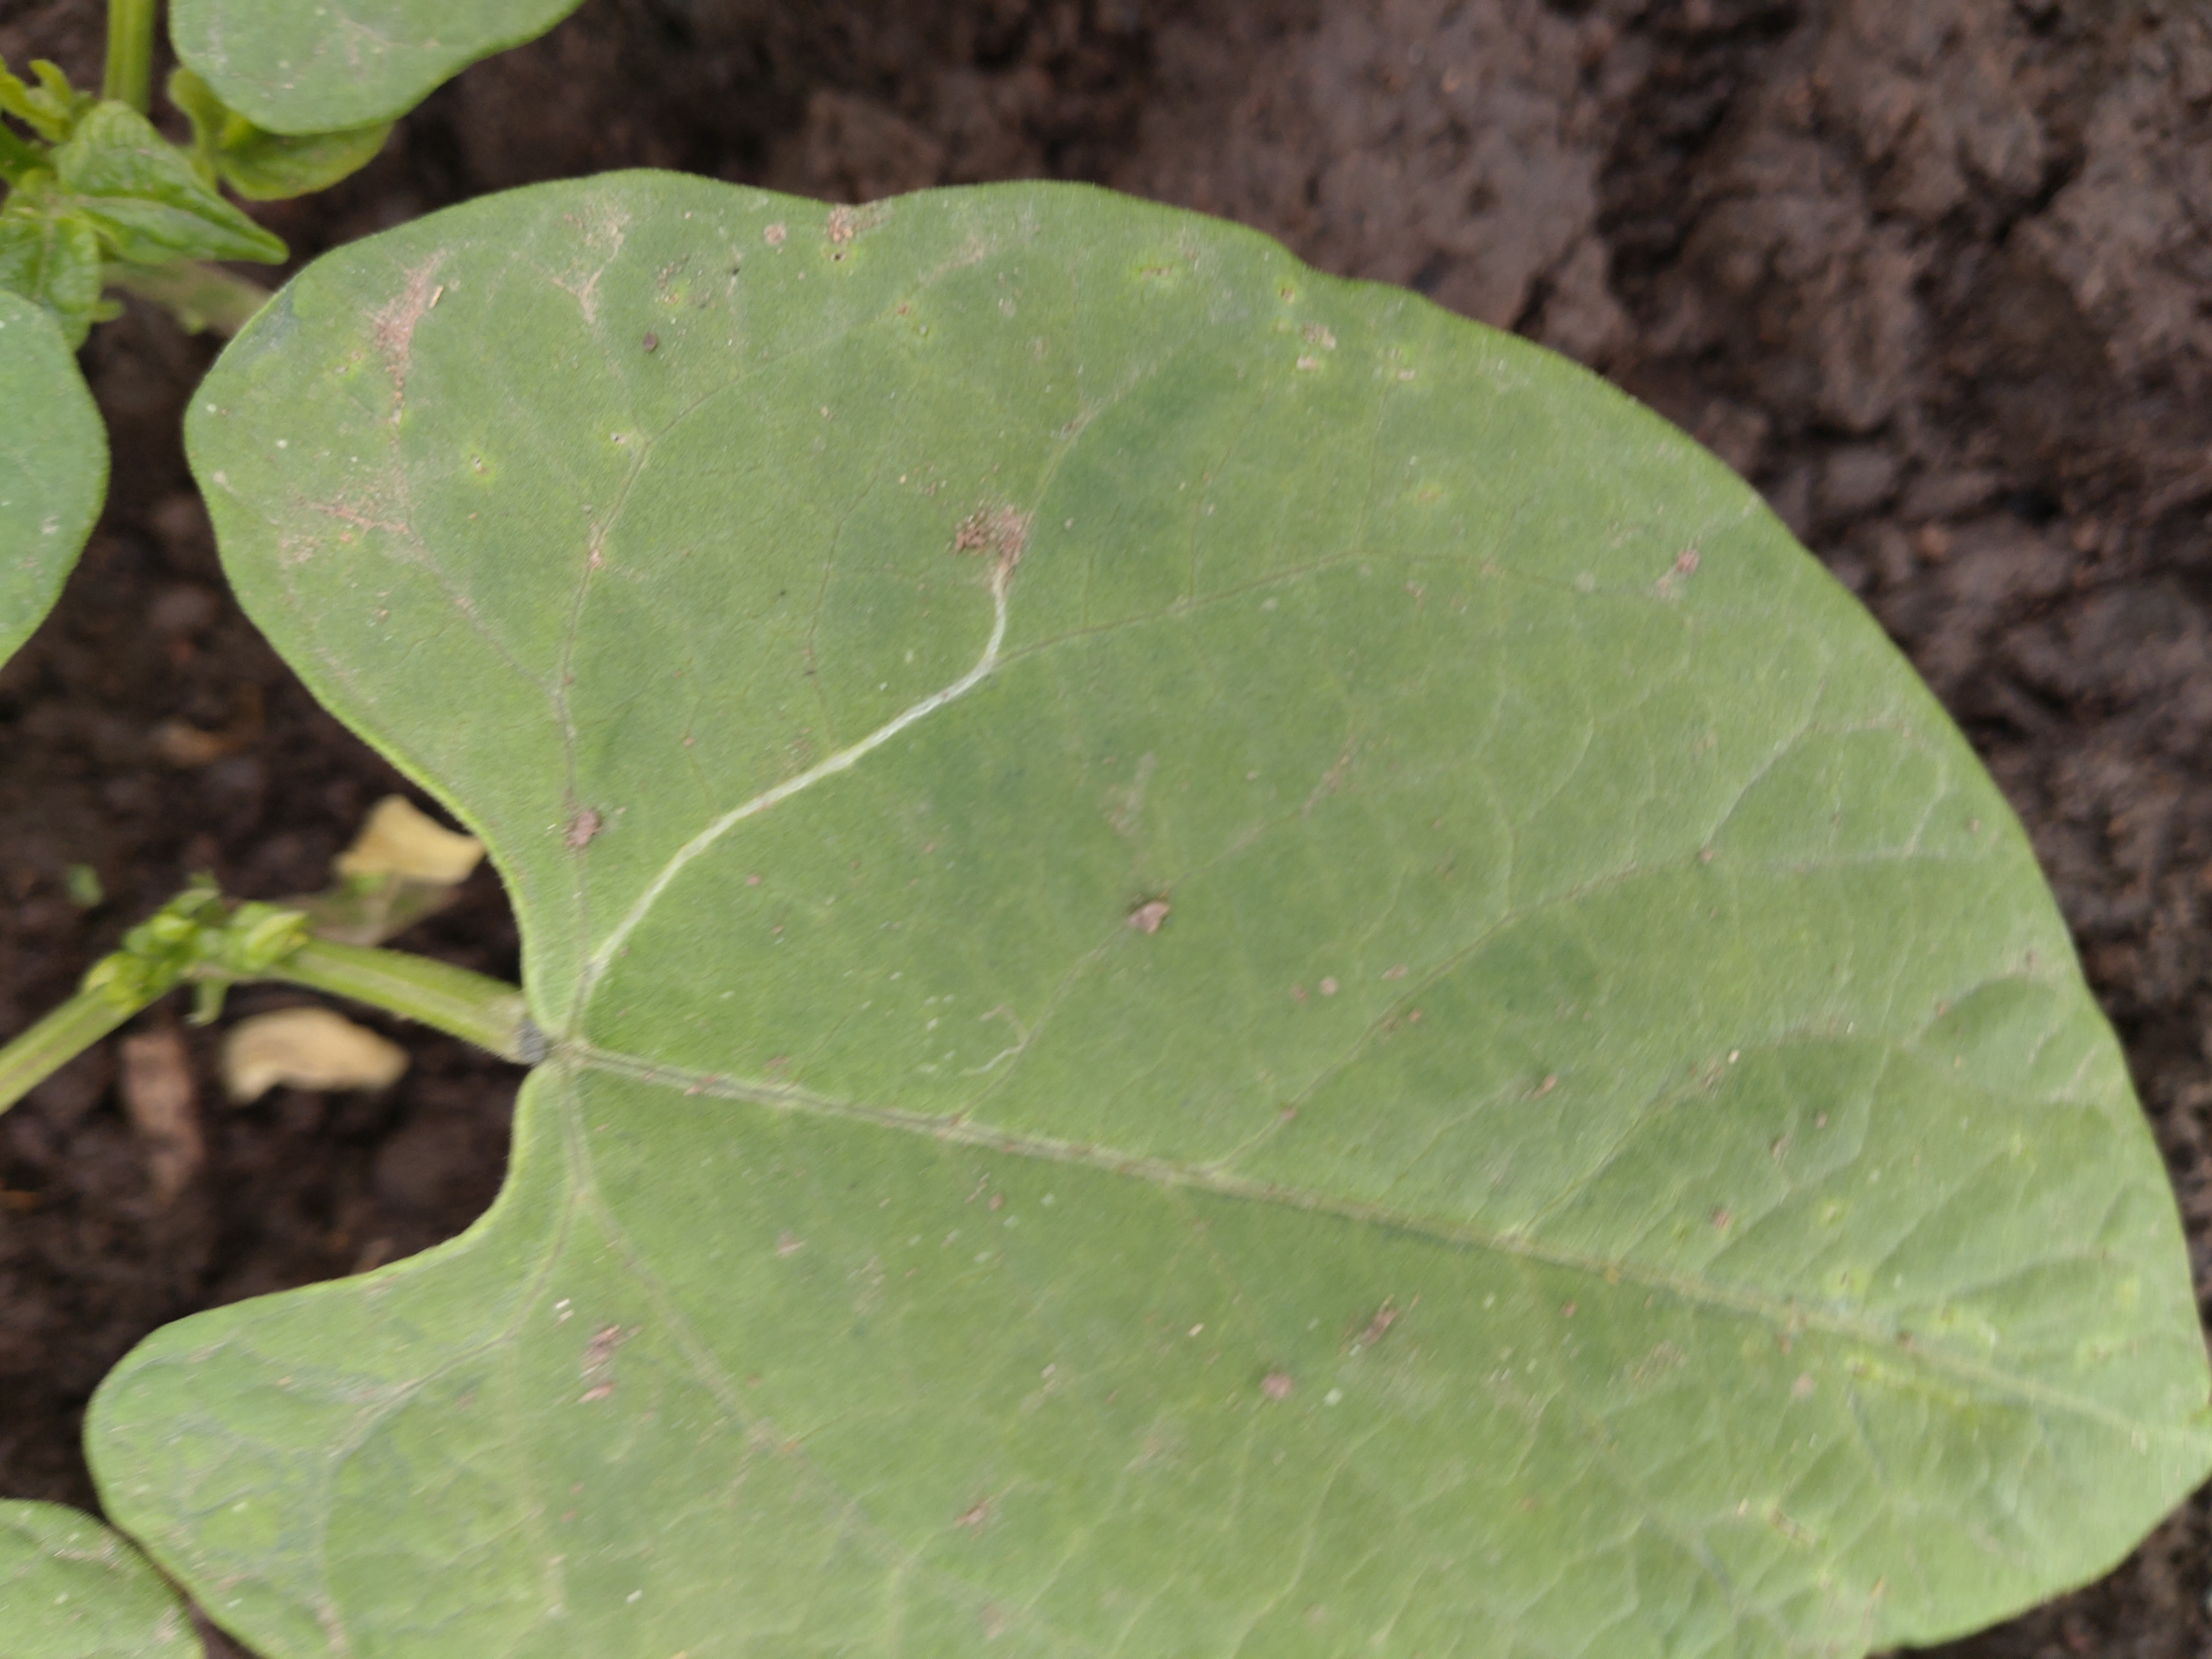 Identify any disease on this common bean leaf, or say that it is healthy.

healthy
